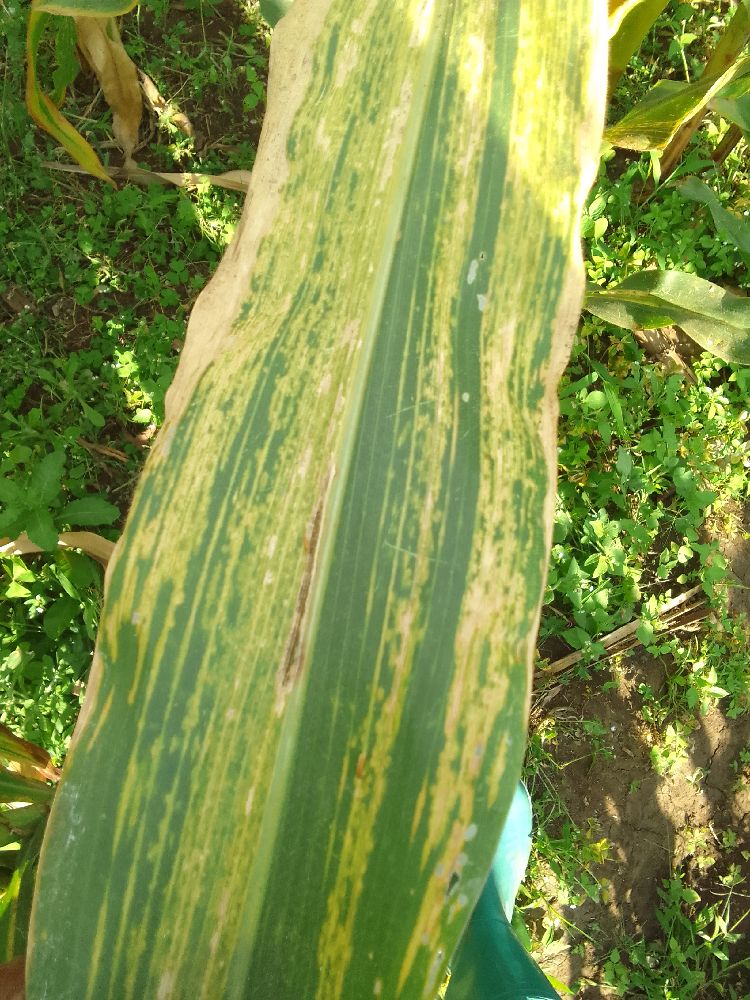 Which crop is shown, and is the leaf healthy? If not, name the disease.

maize, maize lethal necrosis
